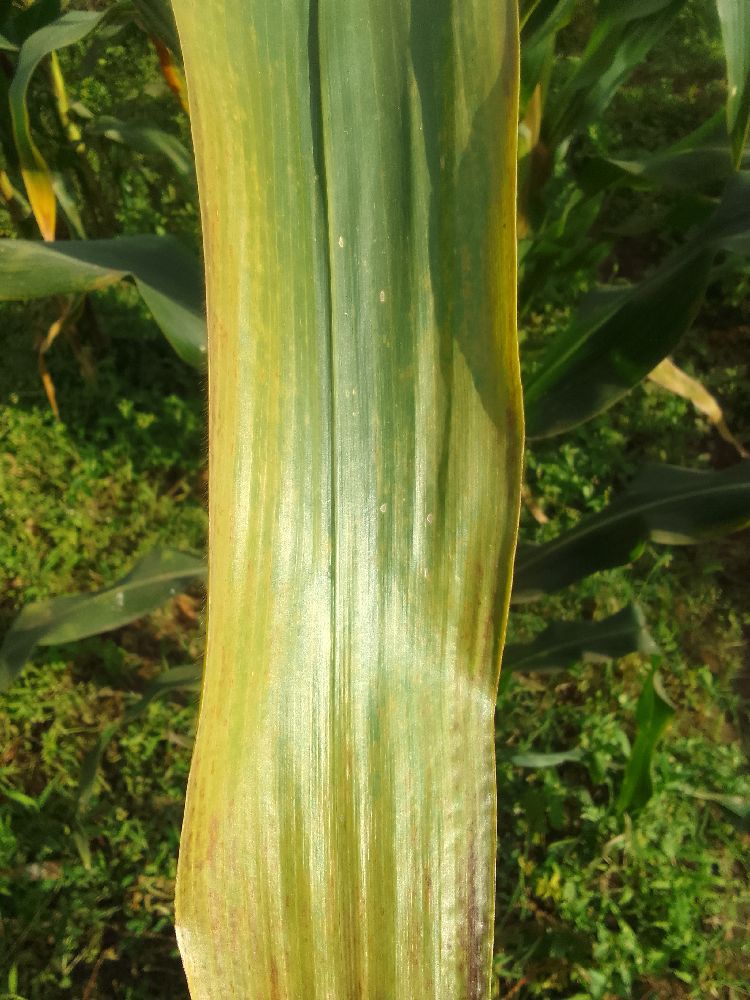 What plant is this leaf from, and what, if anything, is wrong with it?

maize, maize lethal necrosis
